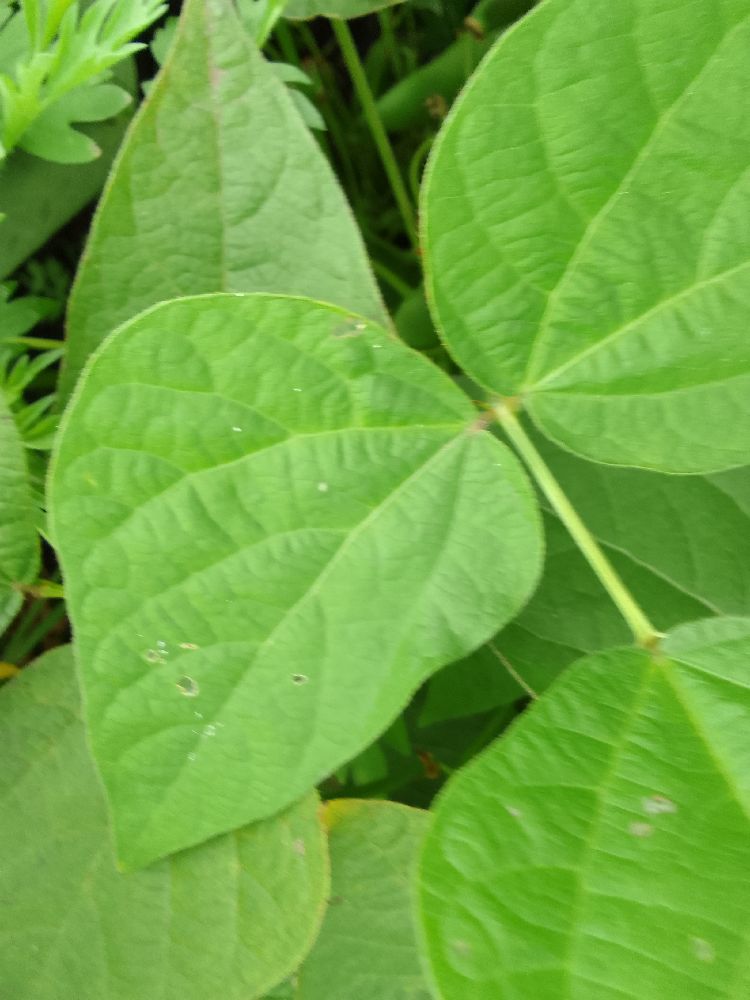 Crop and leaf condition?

common bean, healthy
